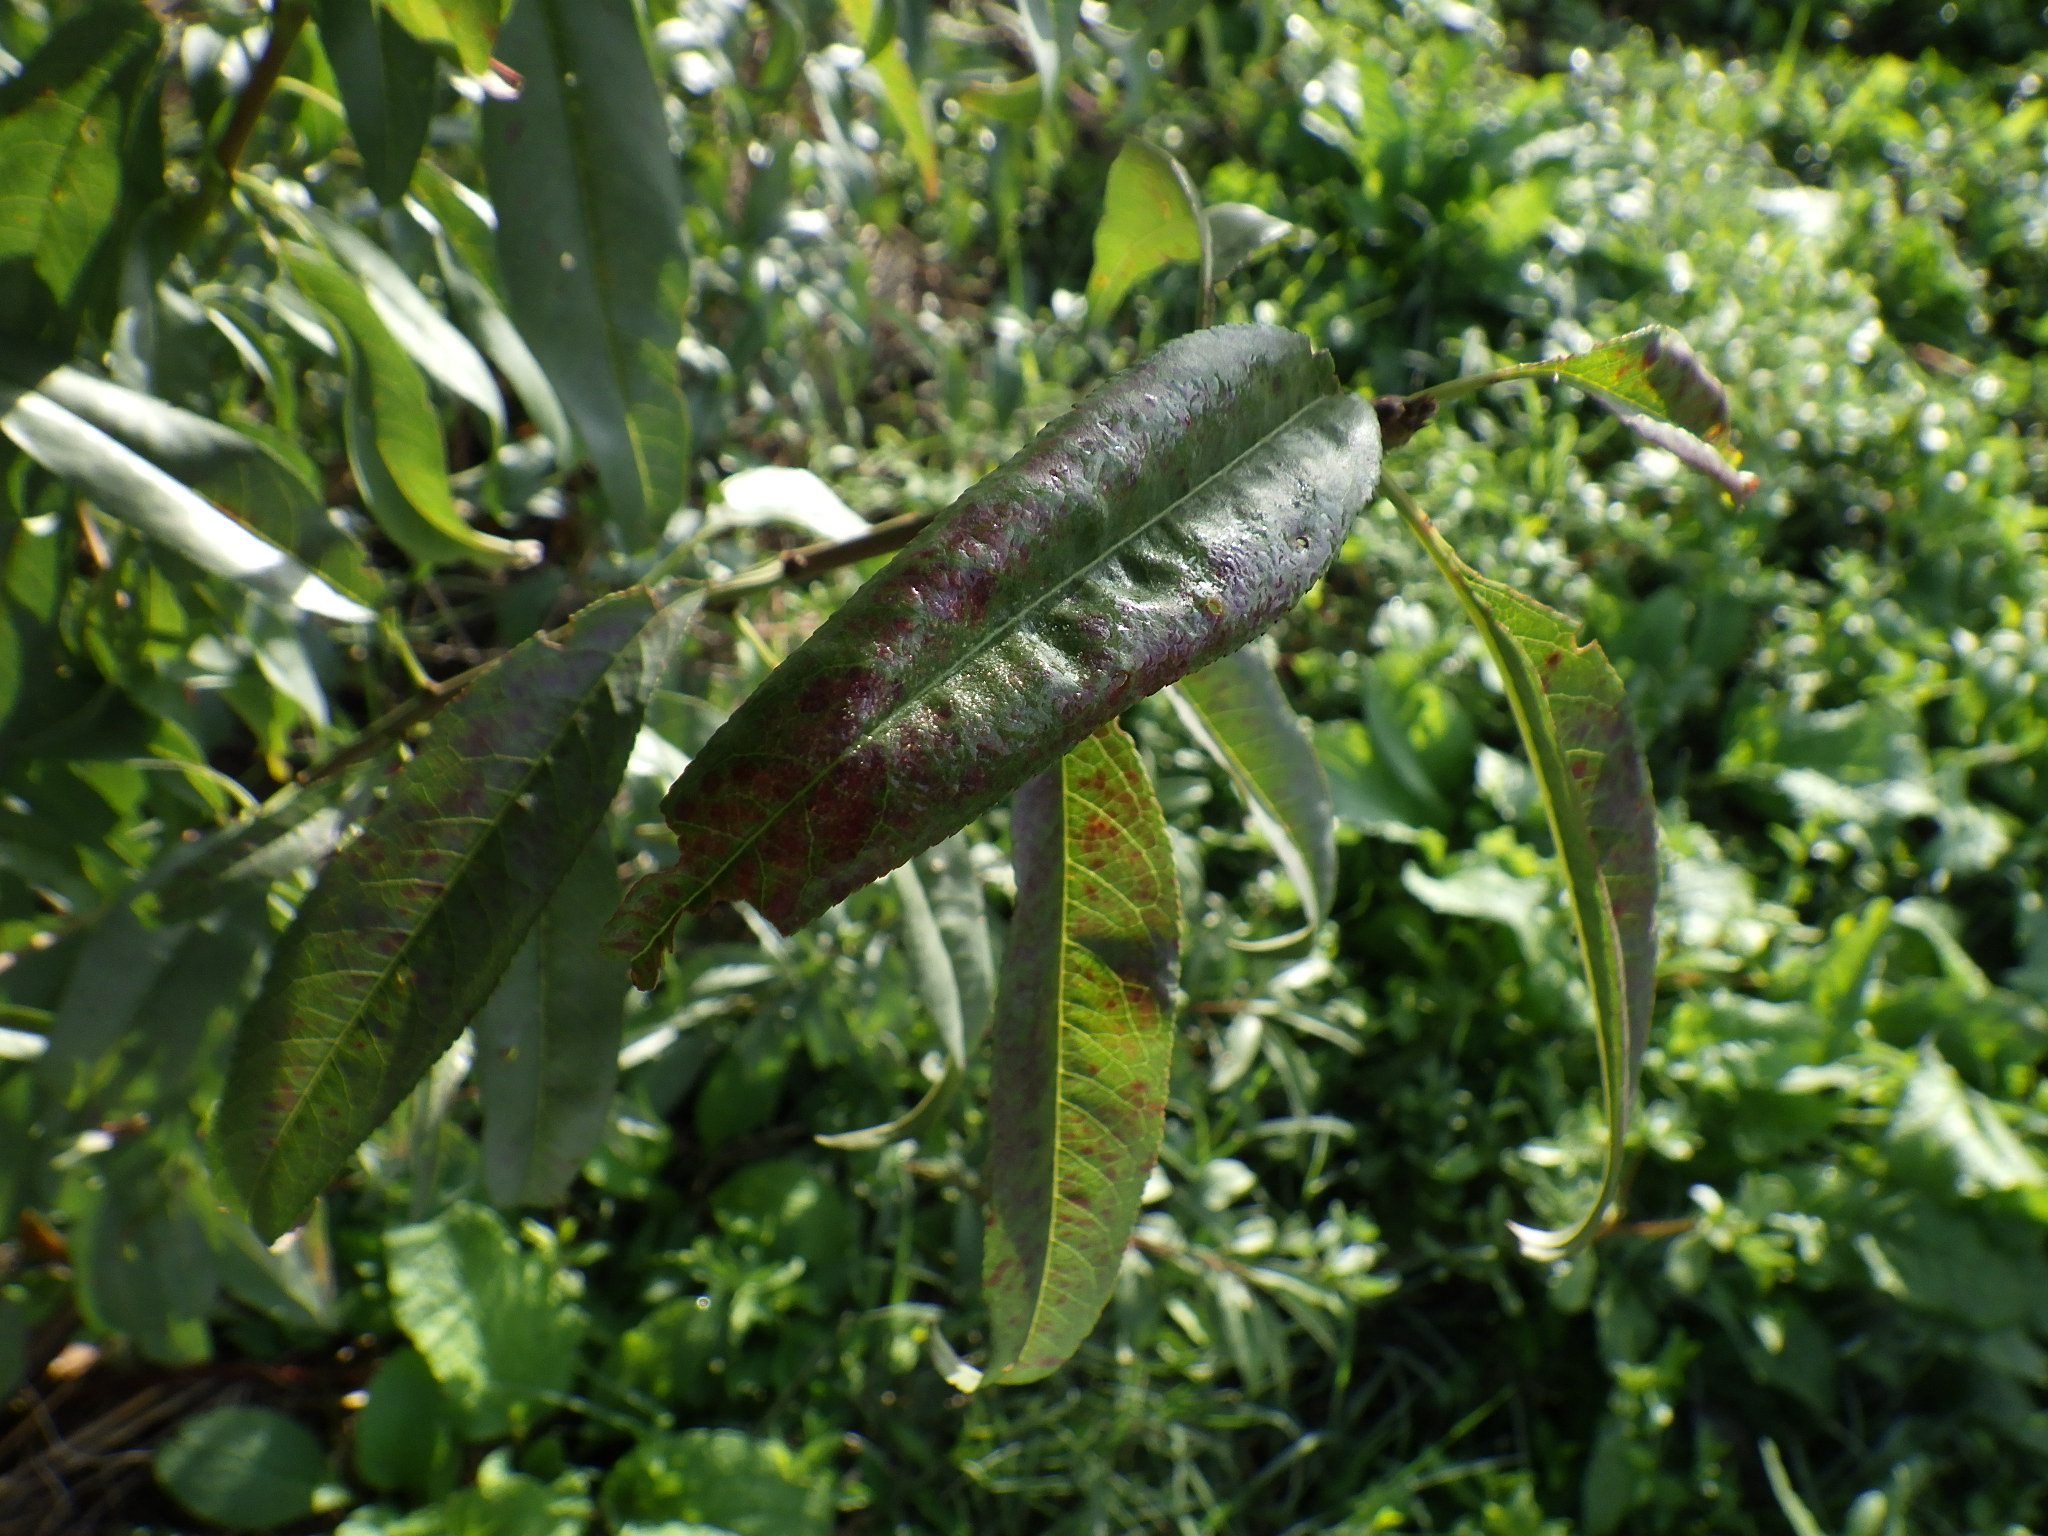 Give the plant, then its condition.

peach, shot hole disease
